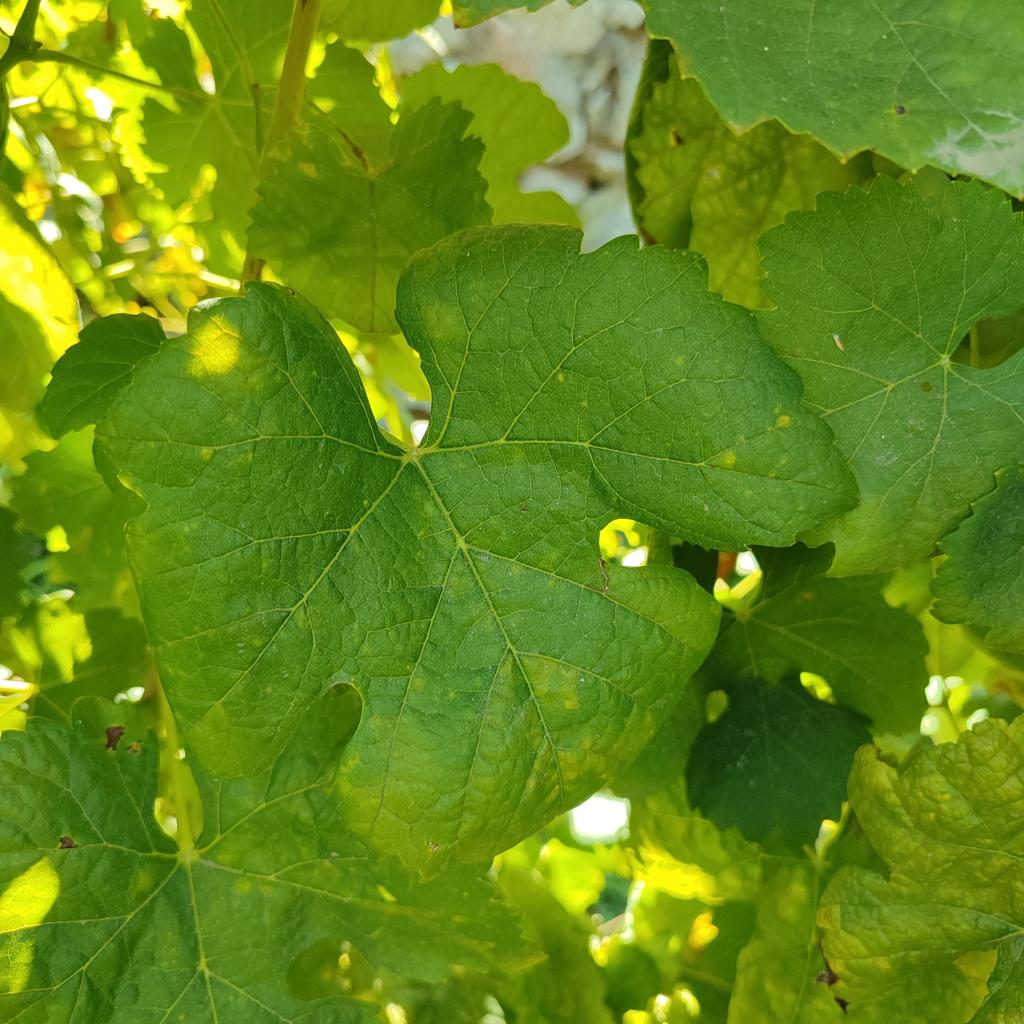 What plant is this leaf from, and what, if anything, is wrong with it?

grapevine, downy mildew
